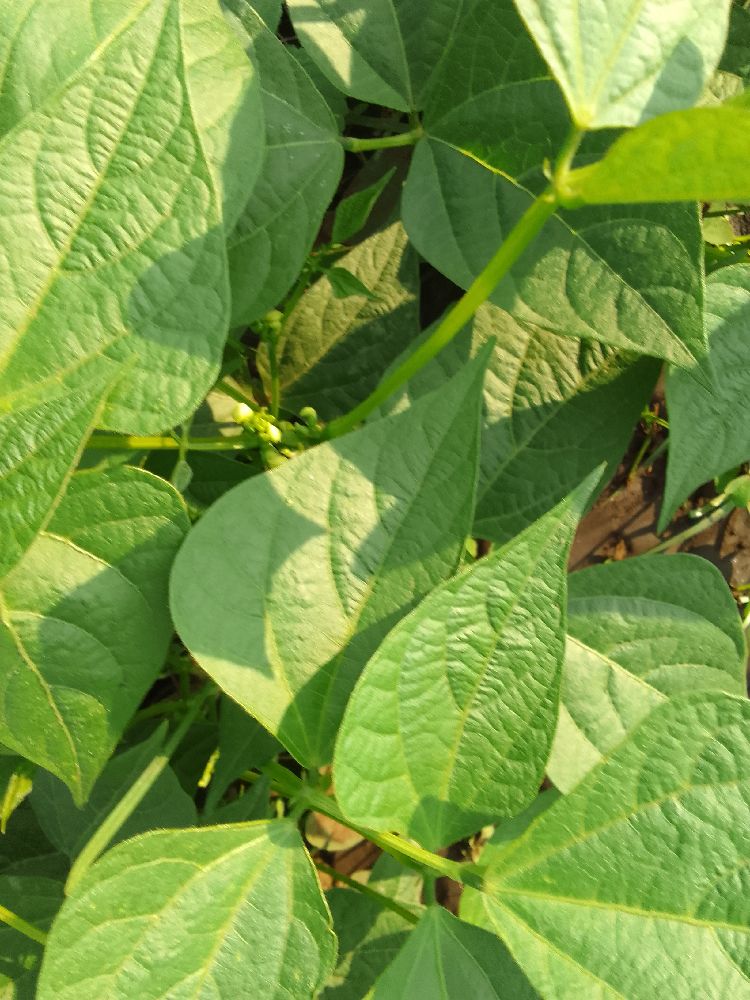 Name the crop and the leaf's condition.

common bean, healthy
